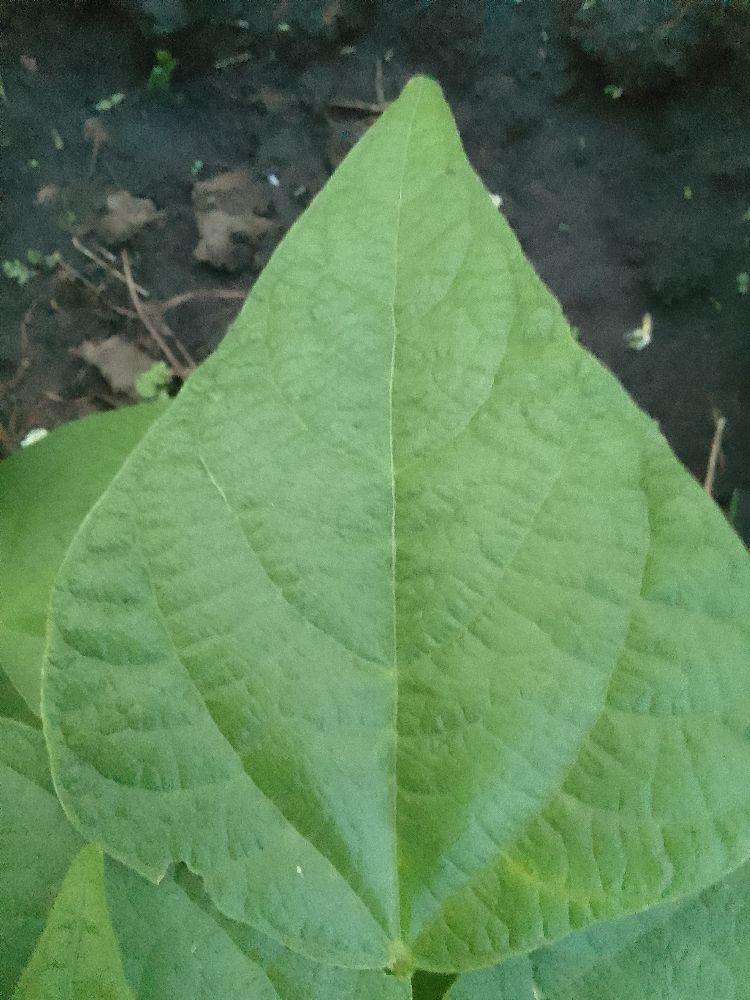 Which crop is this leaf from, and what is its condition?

common bean, healthy
